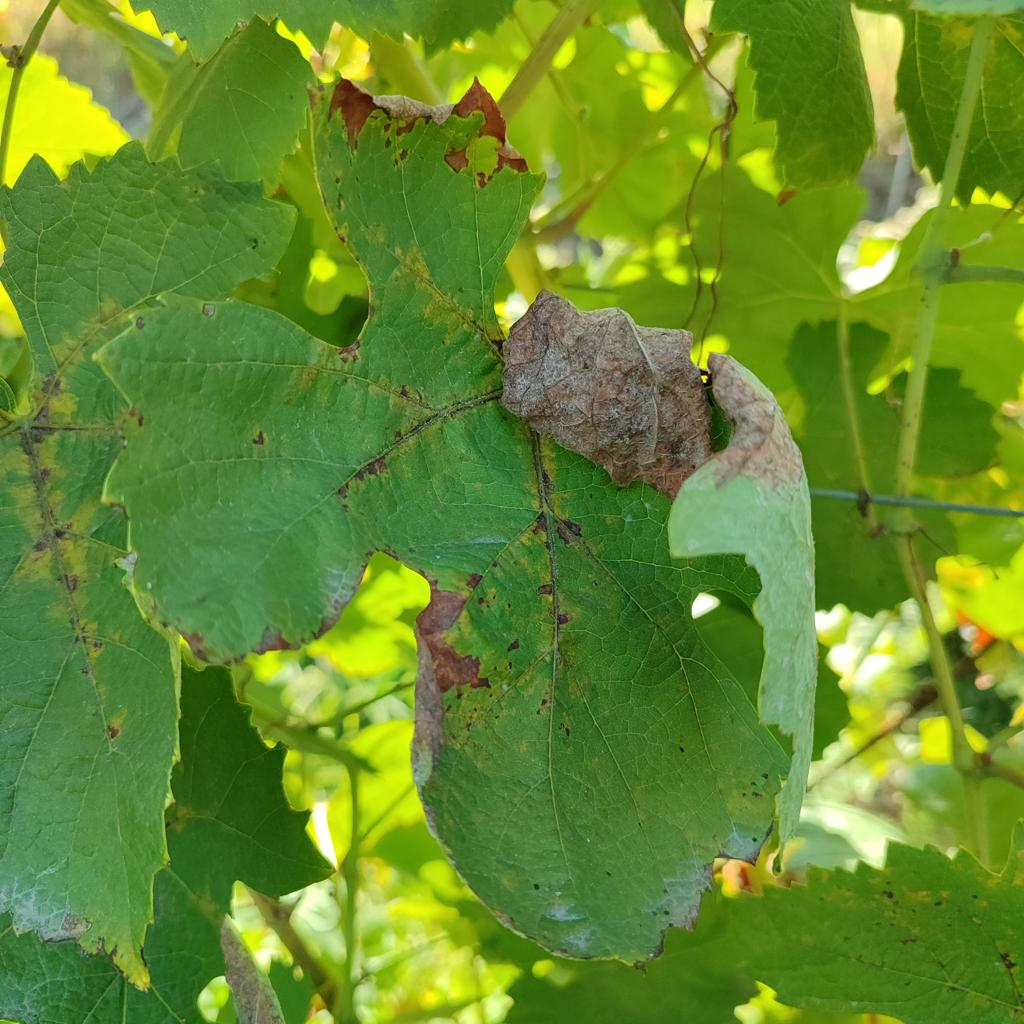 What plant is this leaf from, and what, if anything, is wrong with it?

grapevine, downy mildew
